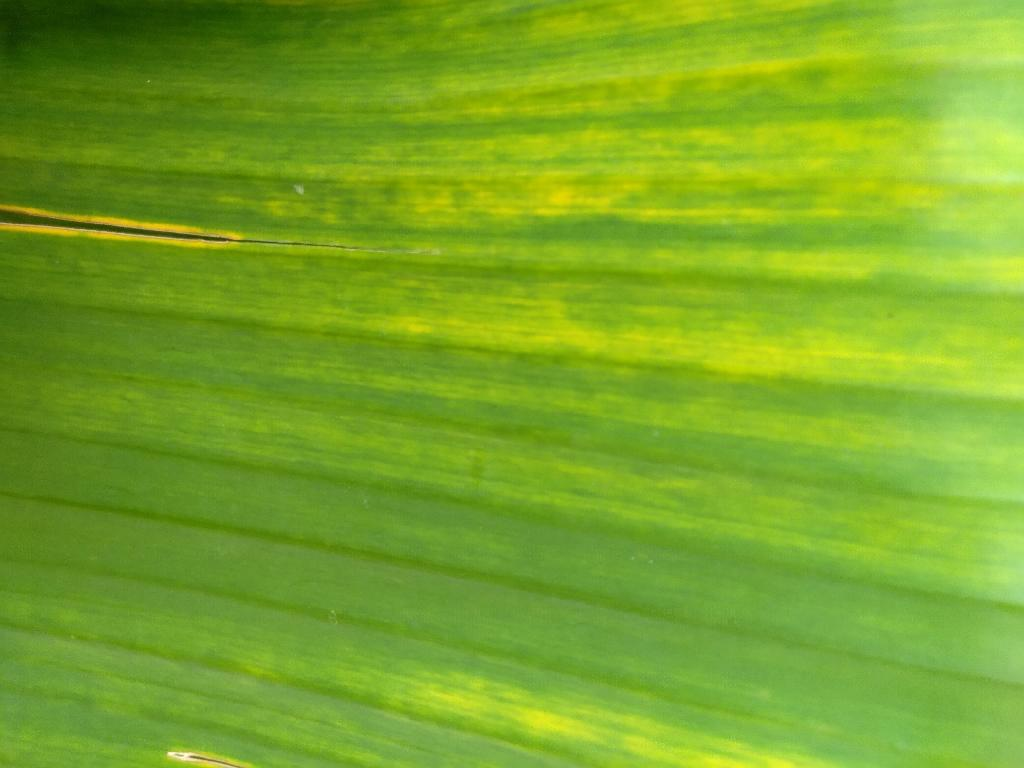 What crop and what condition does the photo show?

banana, fusarium wilt race 1
